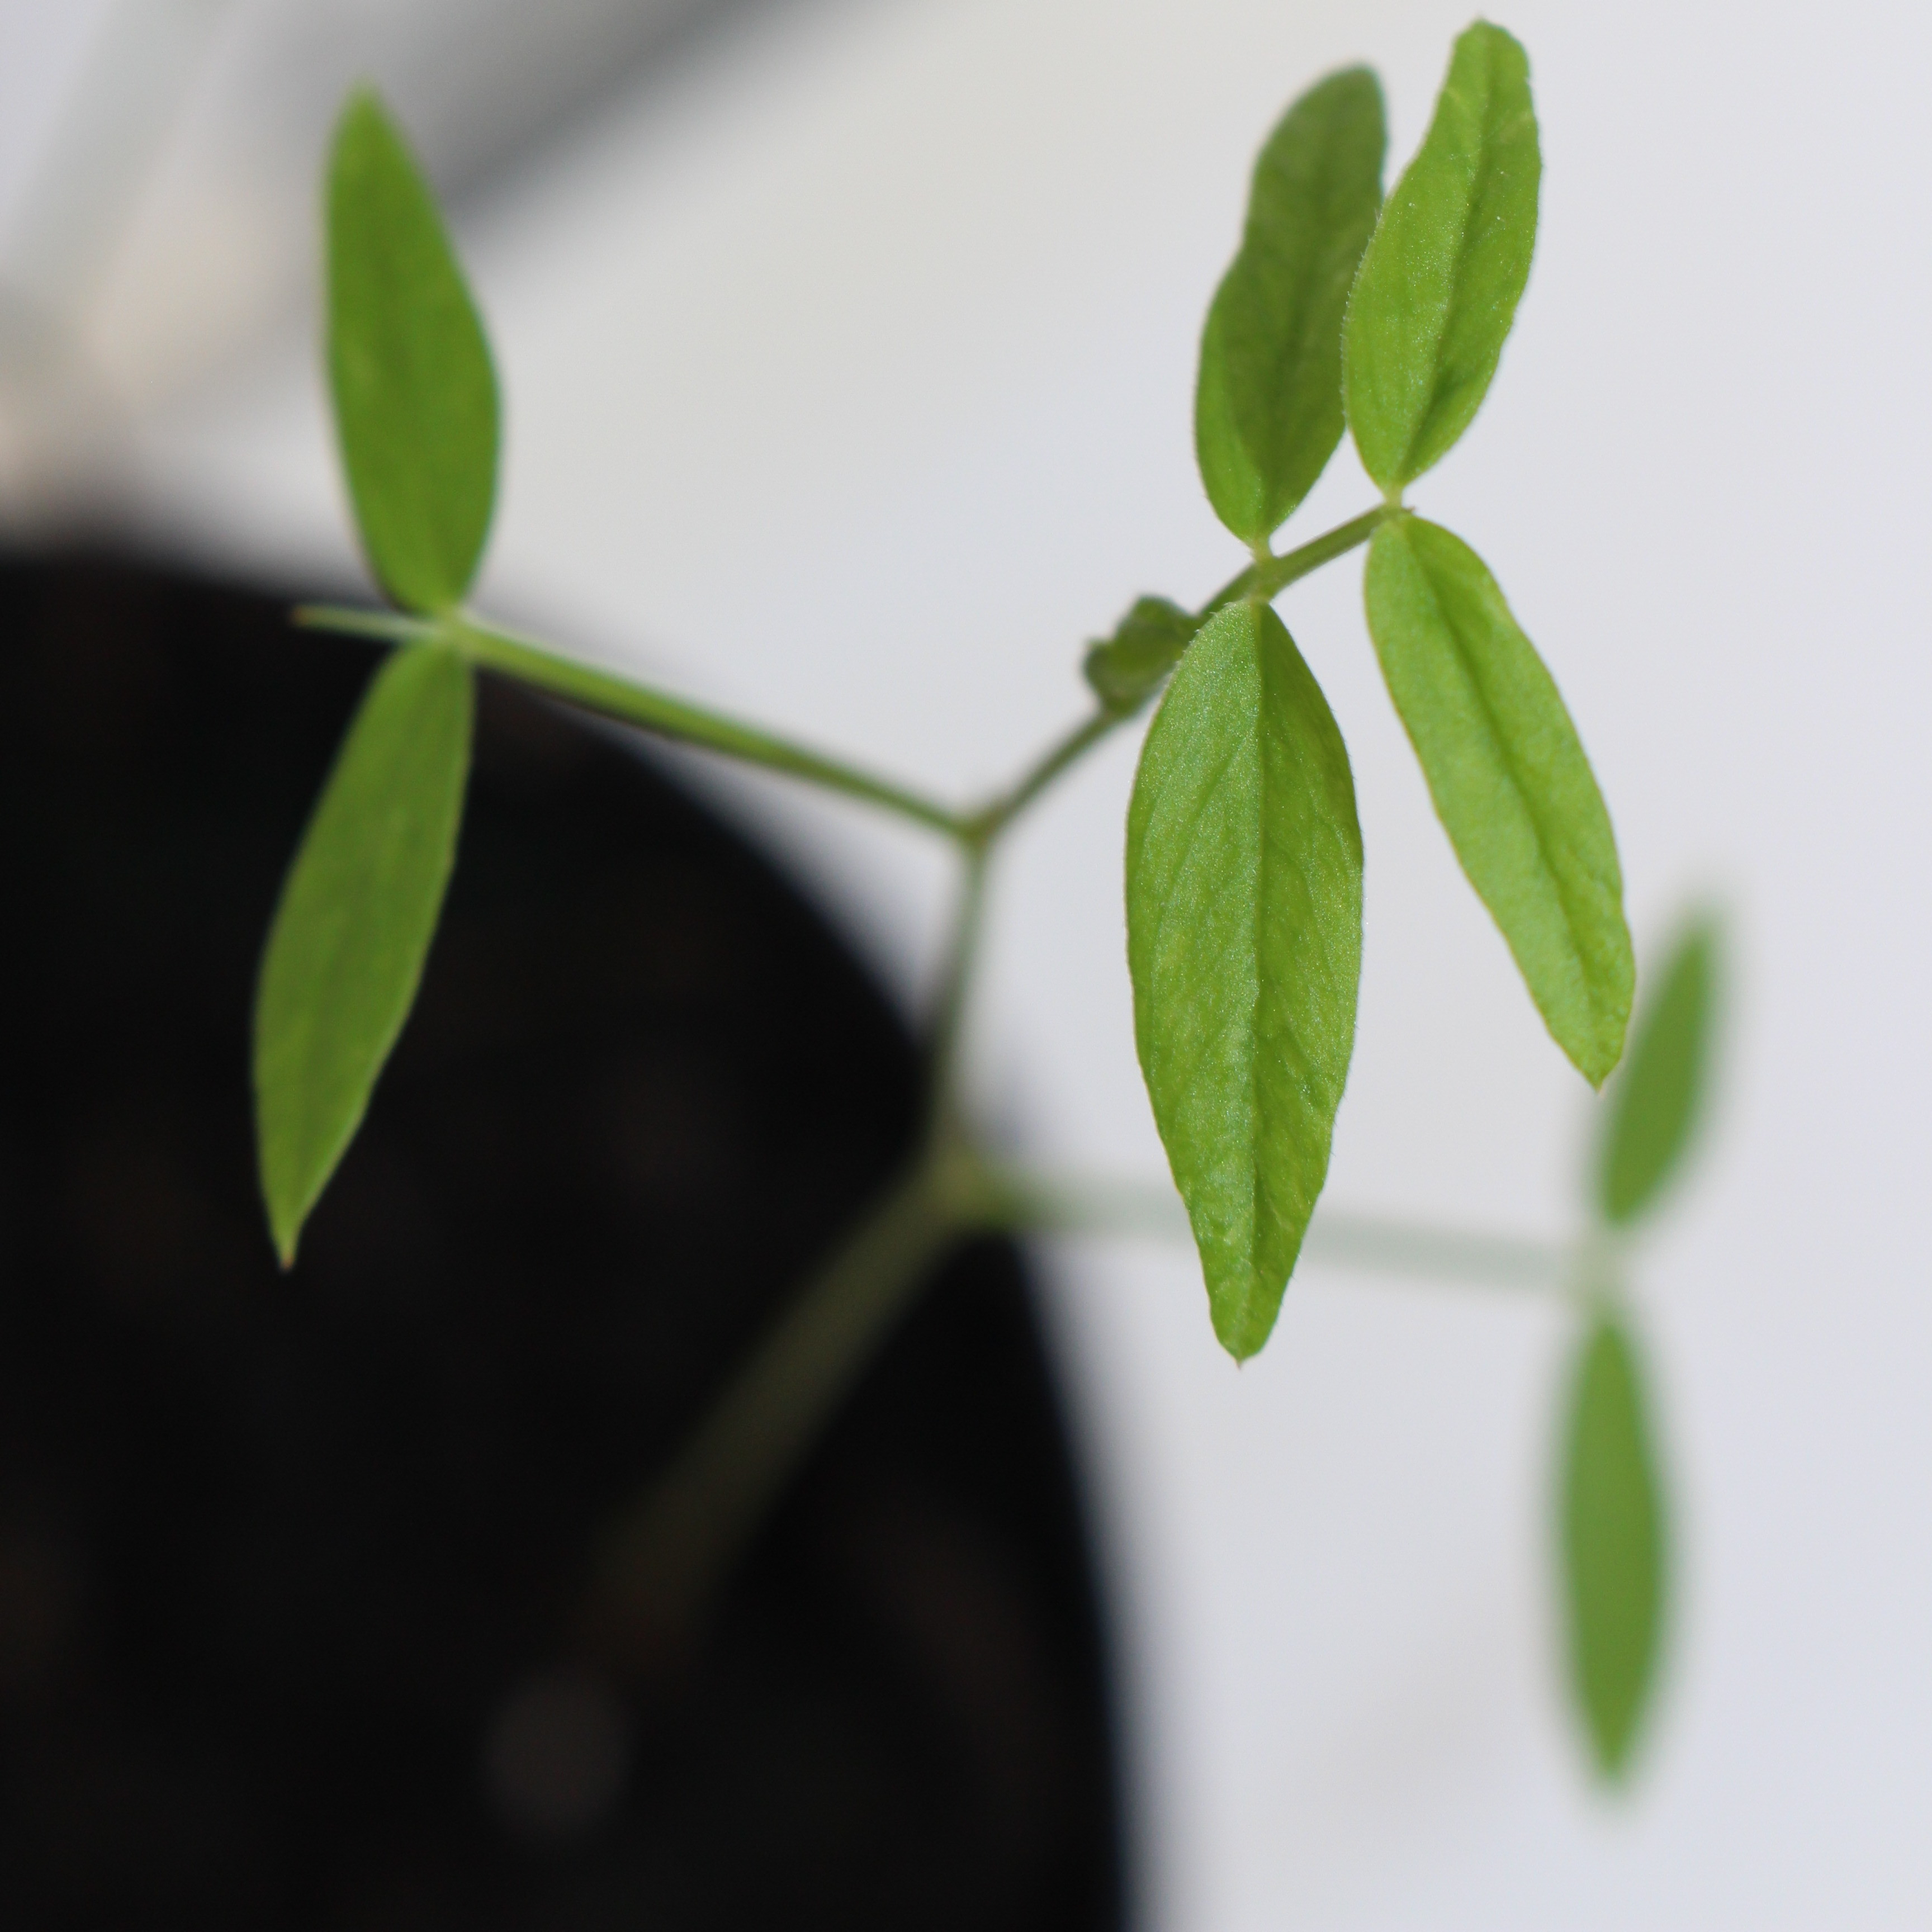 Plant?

Vicia sativa
